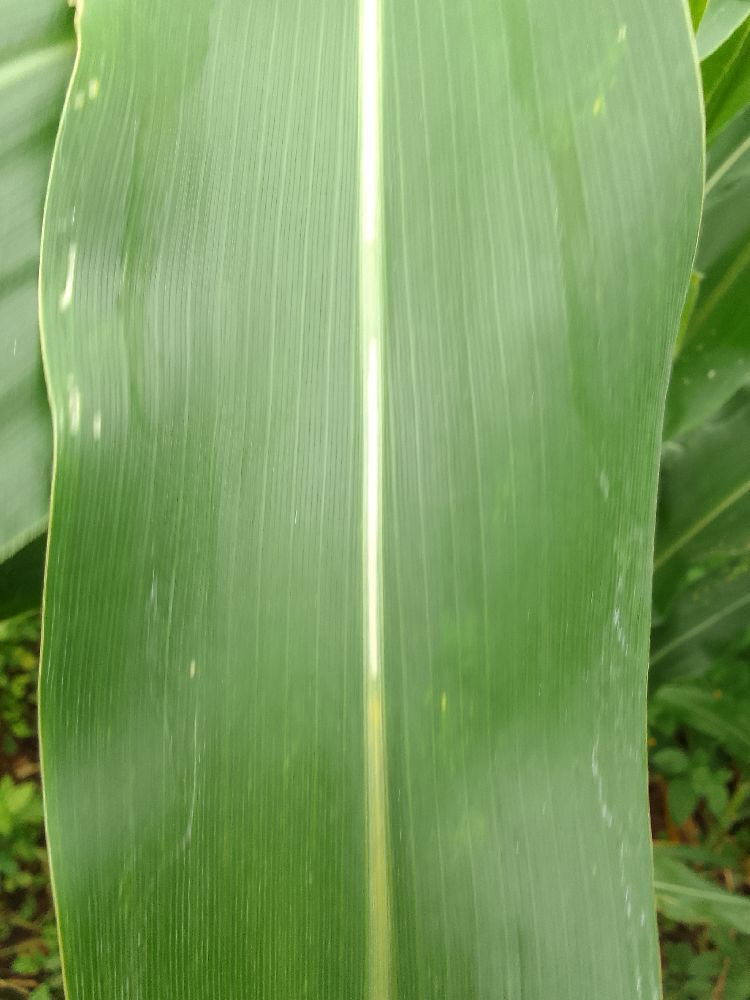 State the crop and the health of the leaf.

maize, healthy
